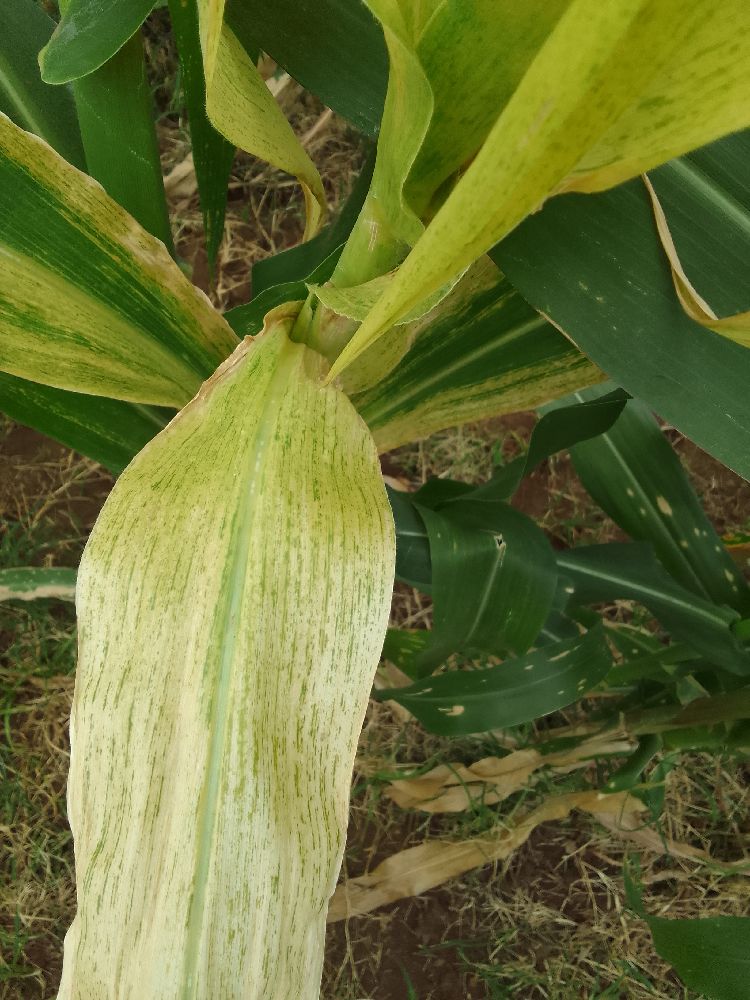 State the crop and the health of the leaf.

maize, maize lethal necrosis
